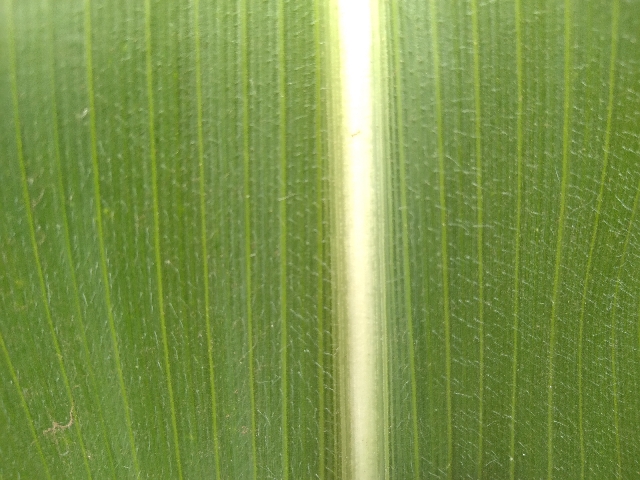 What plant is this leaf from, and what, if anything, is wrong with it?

maize, healthy
